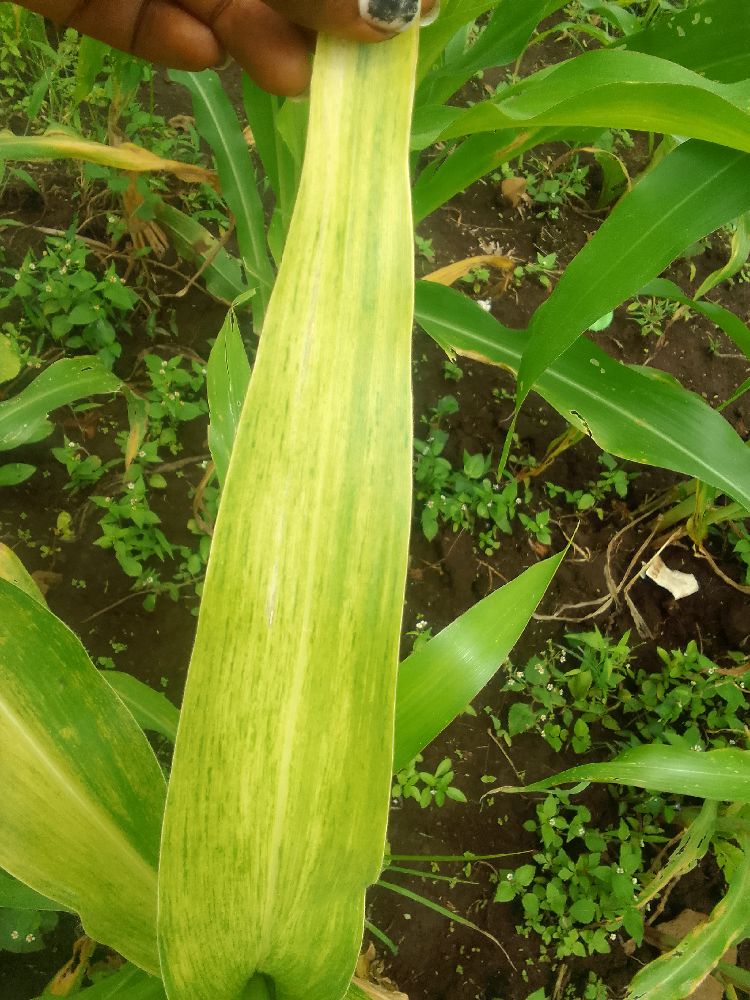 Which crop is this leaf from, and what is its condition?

maize, maize lethal necrosis
